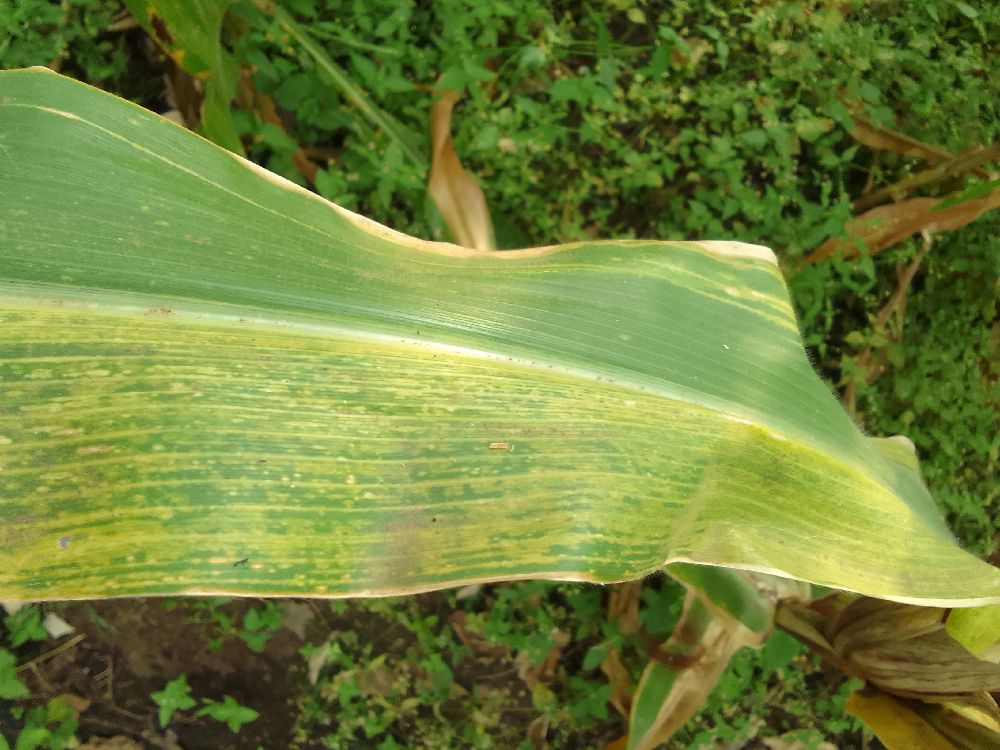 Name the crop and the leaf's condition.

maize, maize lethal necrosis
